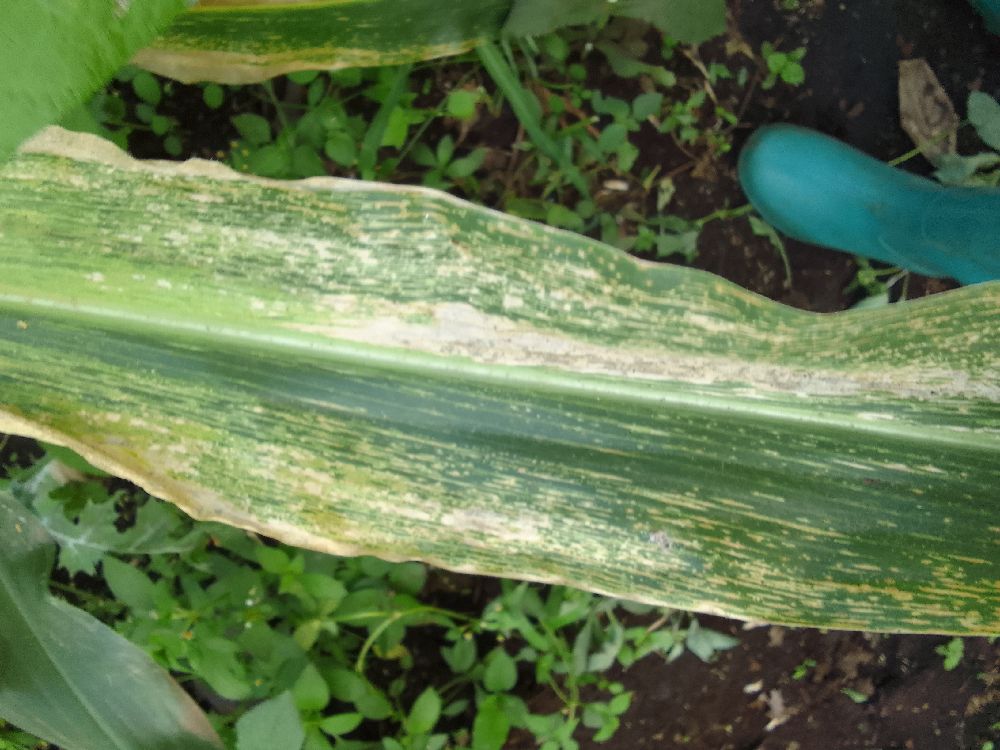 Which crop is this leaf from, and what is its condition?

maize, maize lethal necrosis
